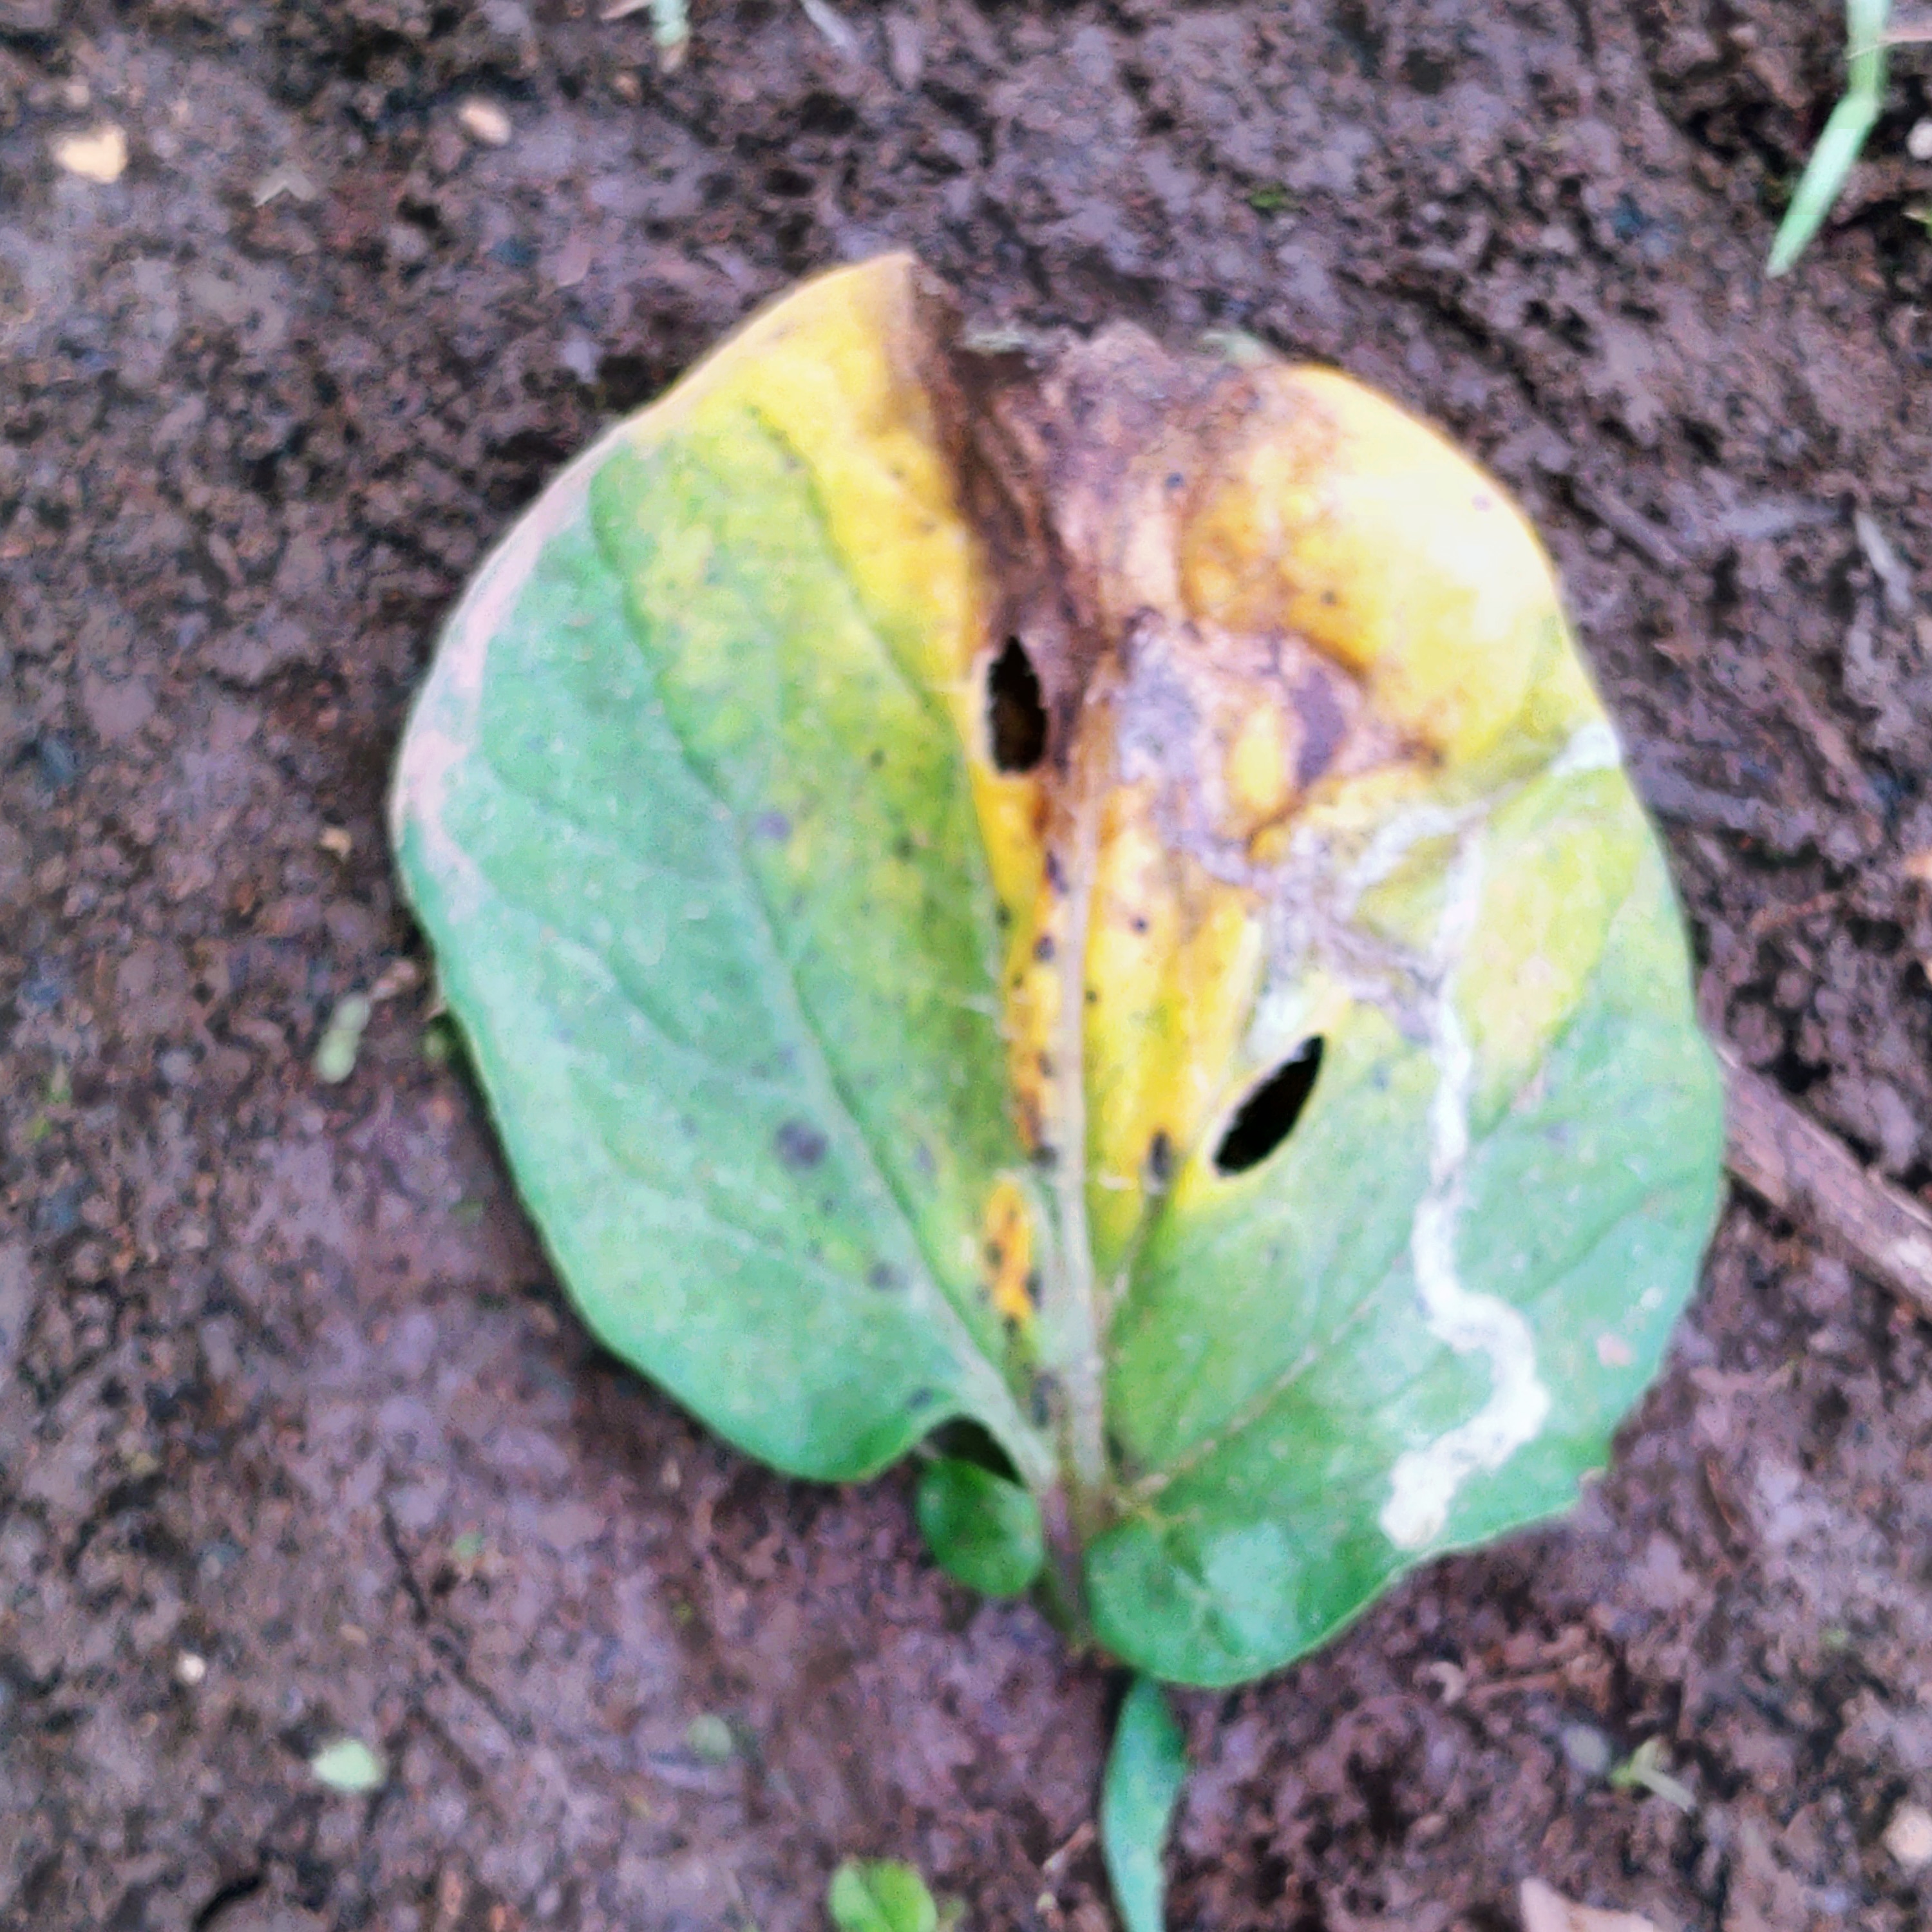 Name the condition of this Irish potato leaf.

late blight
